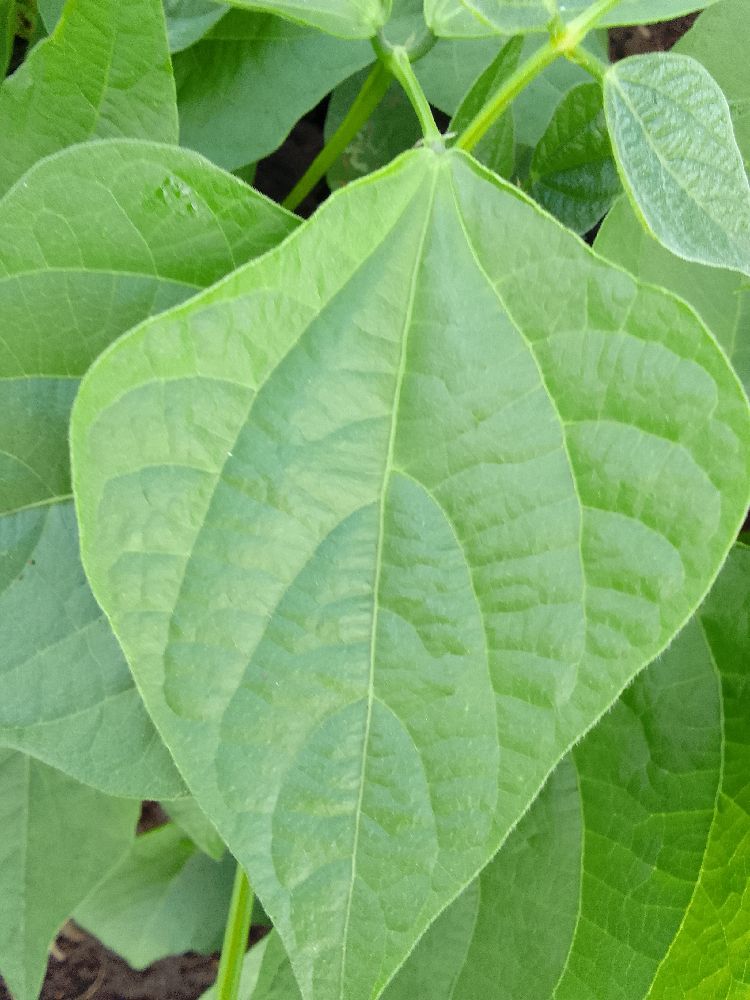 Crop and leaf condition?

common bean, healthy
